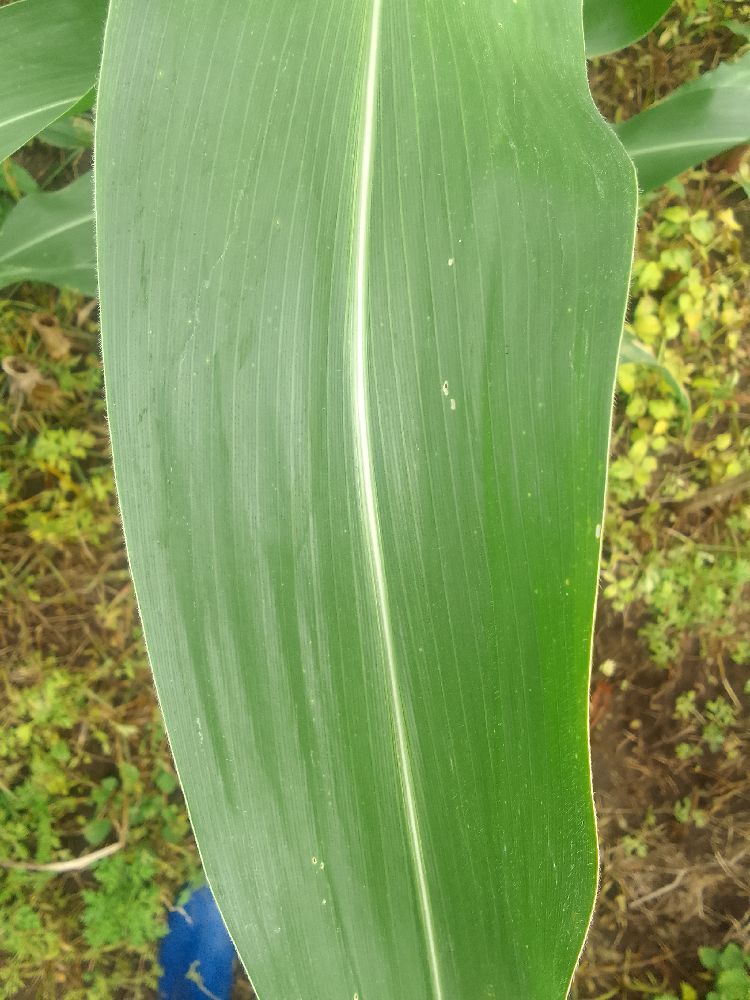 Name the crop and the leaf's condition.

maize, healthy
